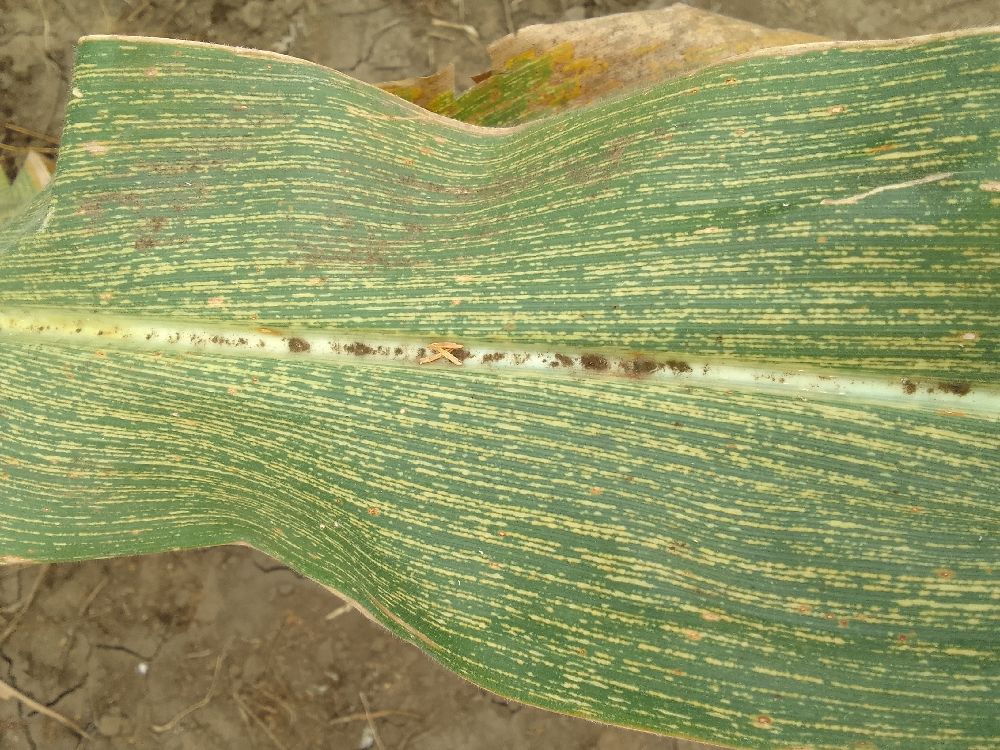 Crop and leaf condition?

maize, maize streak virus
